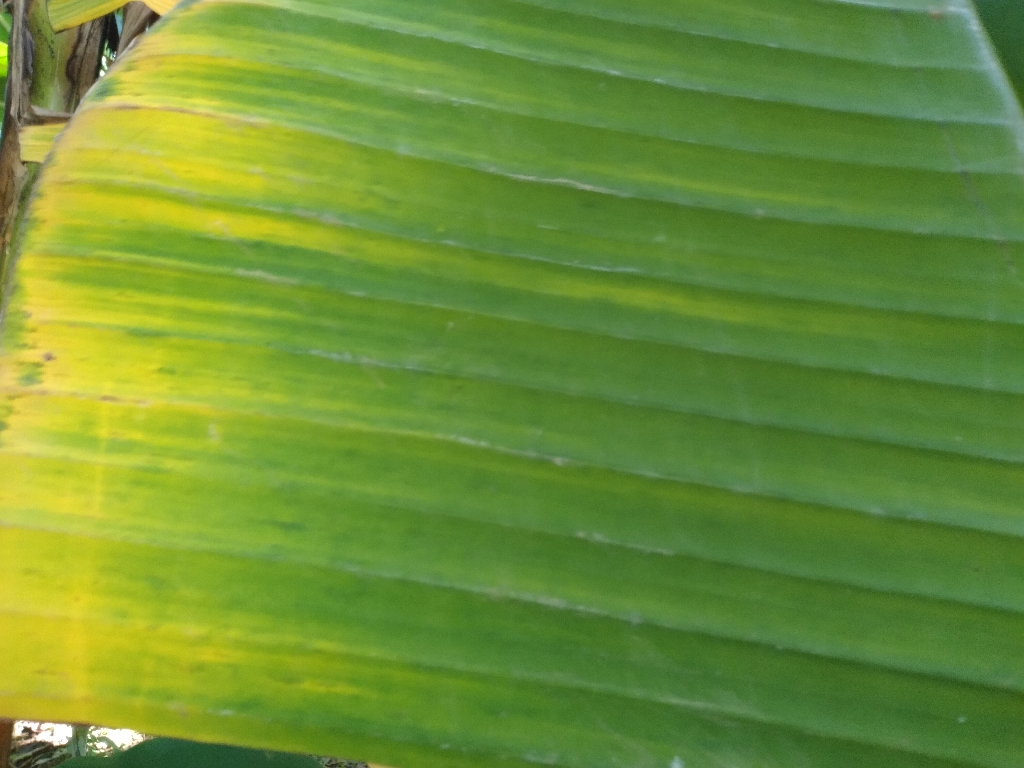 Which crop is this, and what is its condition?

banana, fusarium wilt race 1
